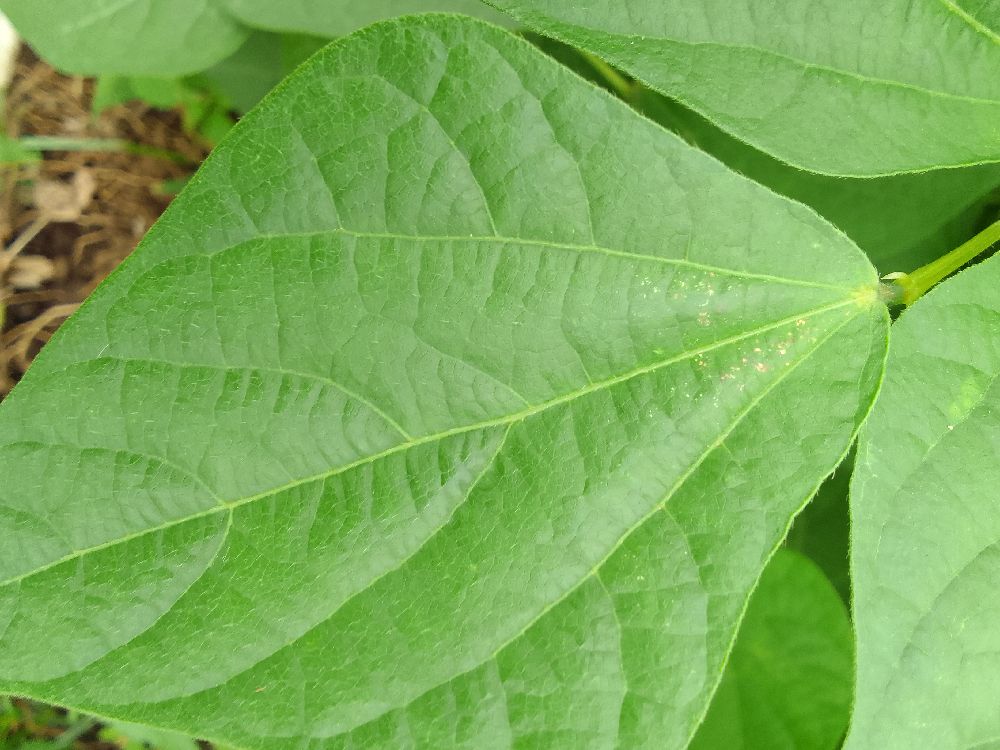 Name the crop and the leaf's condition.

common bean, healthy
